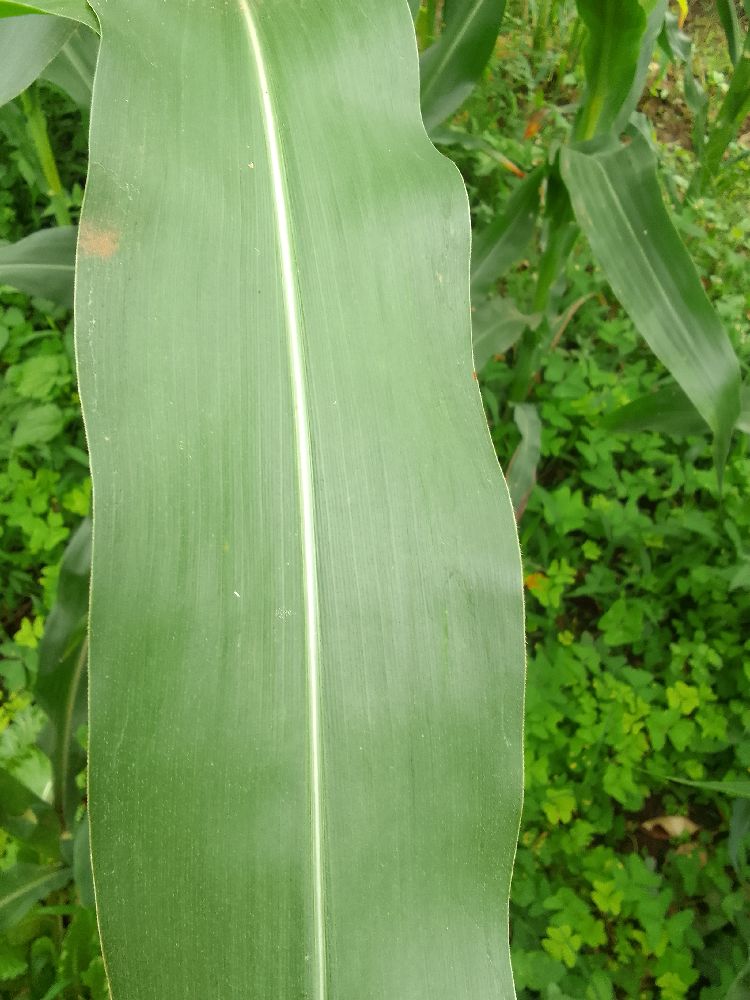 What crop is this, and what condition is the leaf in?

maize, healthy
